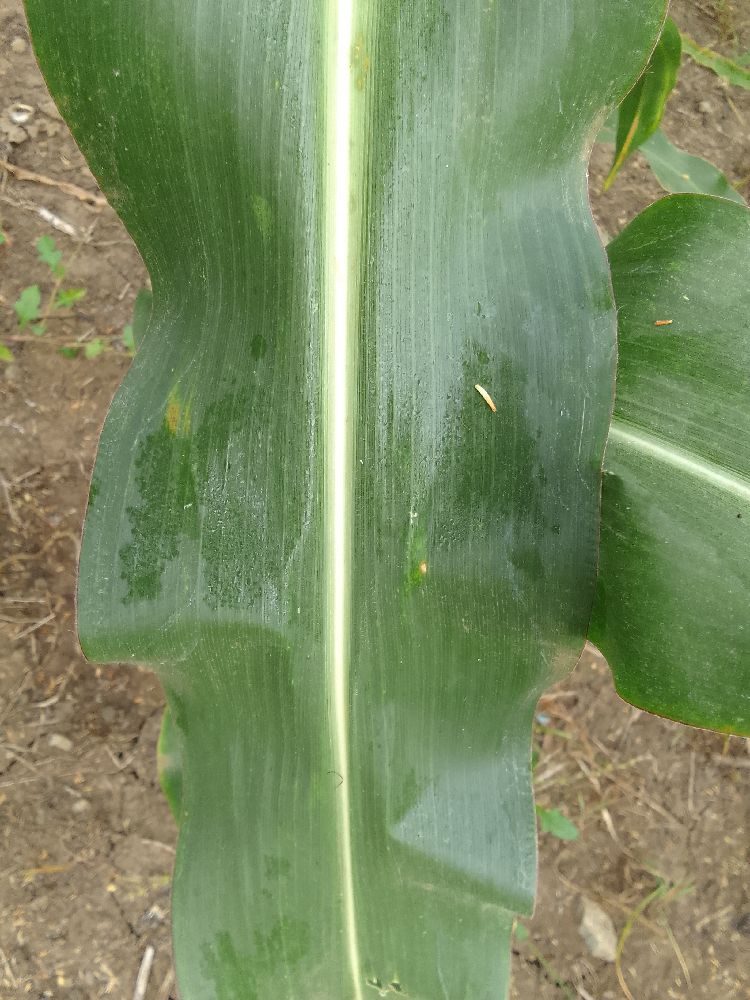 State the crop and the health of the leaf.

maize, healthy
